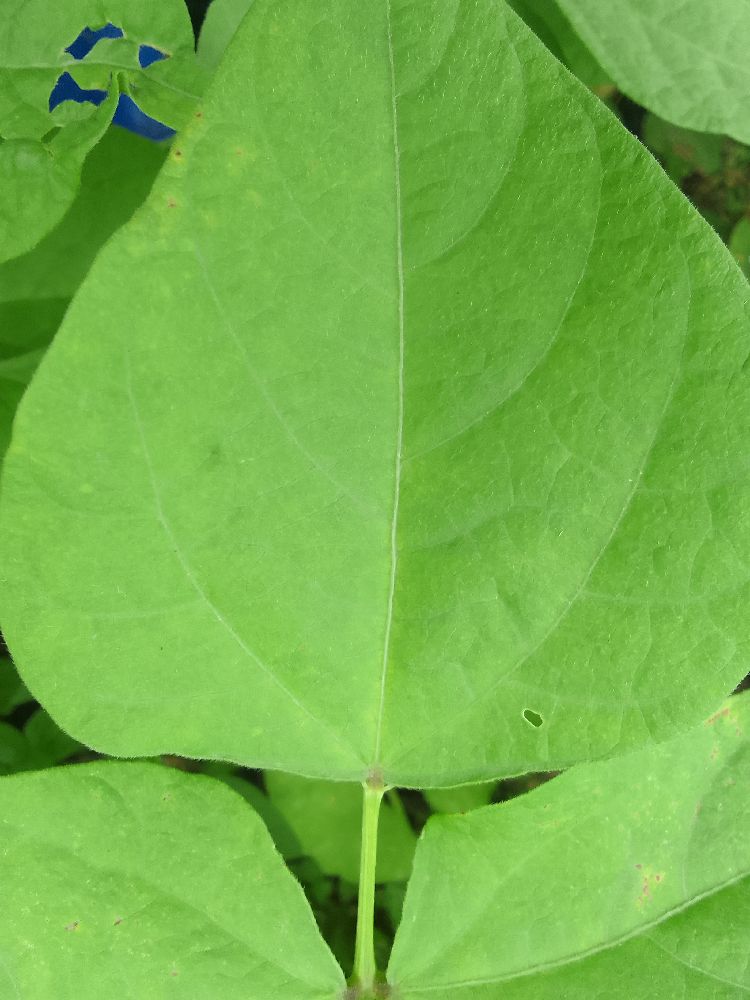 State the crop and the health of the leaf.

common bean, healthy
